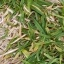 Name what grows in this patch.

grass
